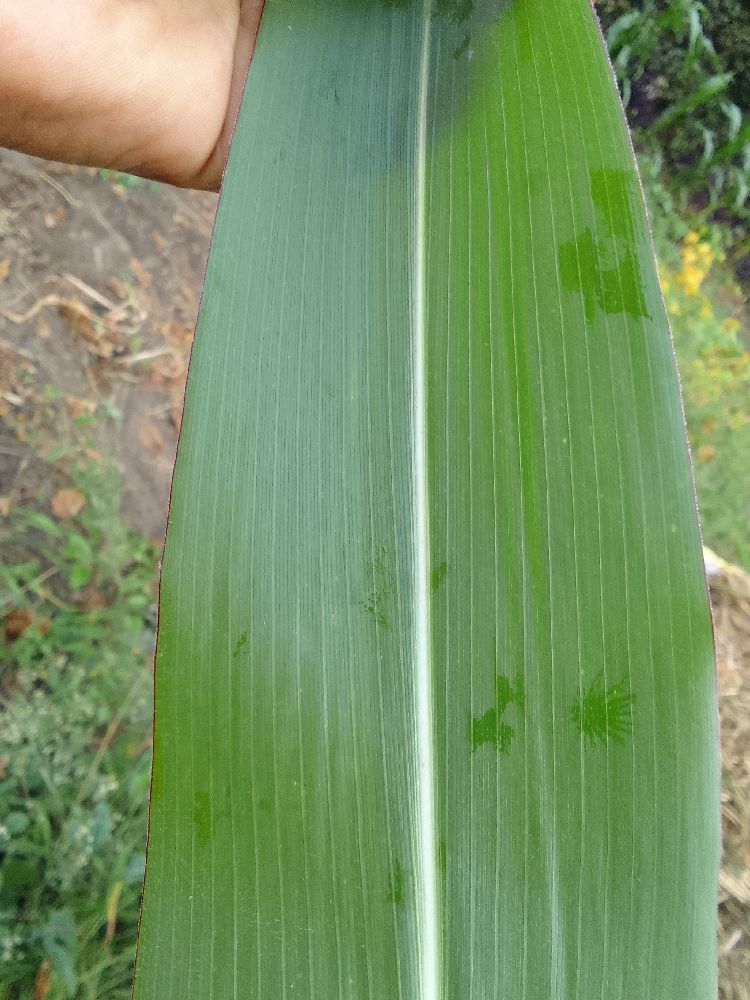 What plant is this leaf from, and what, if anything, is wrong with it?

maize, healthy
